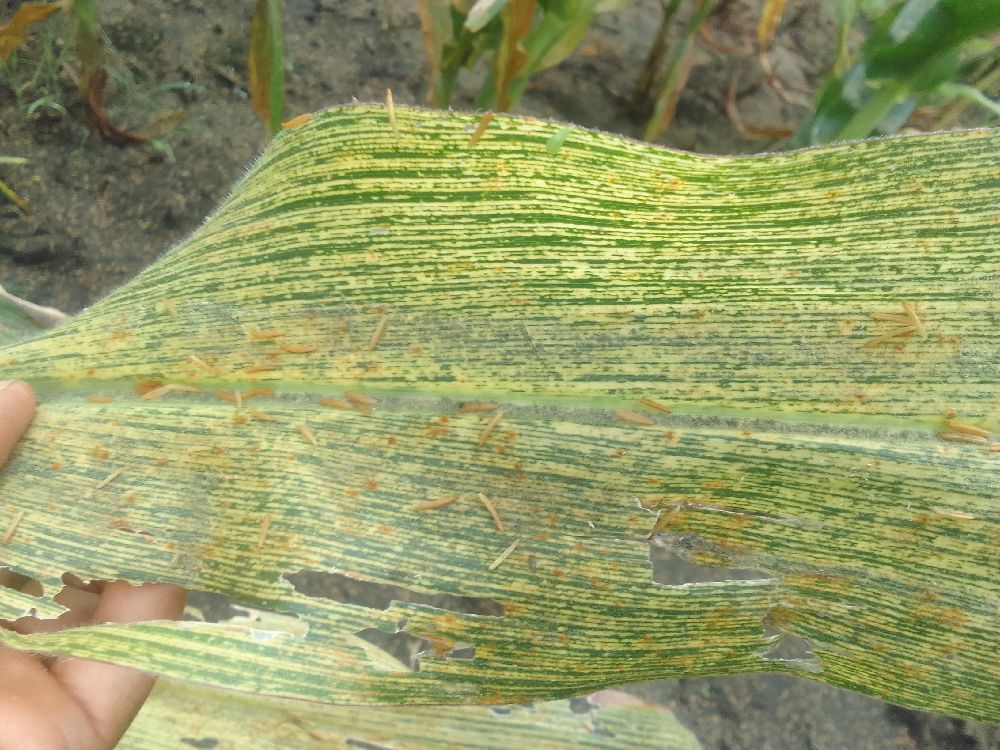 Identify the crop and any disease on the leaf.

maize, maize streak virus
